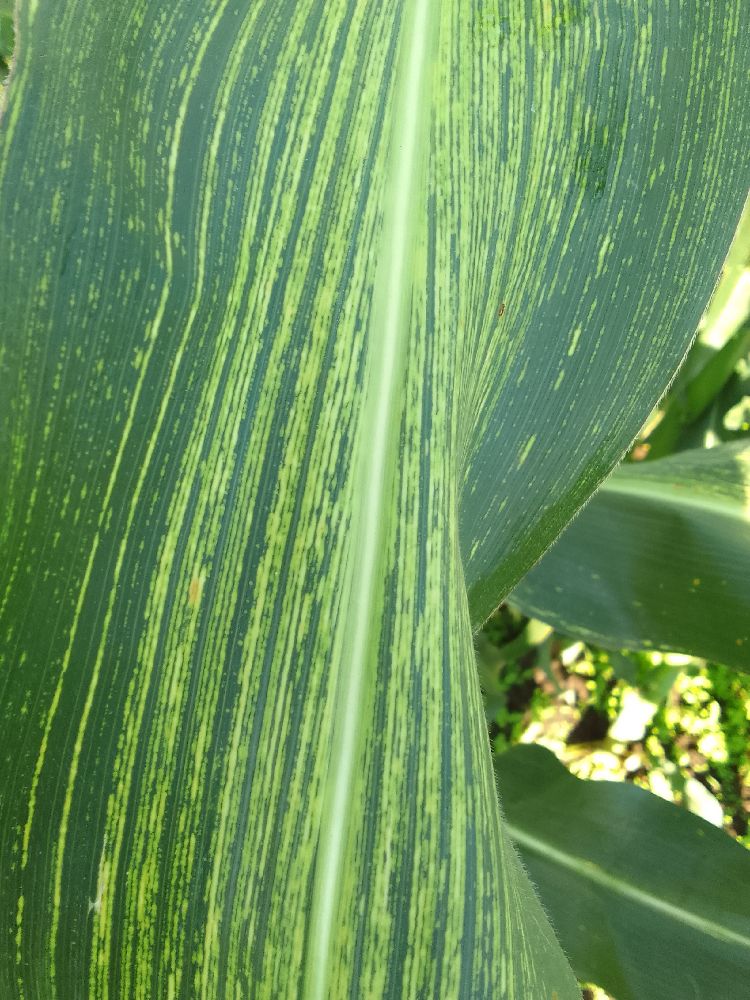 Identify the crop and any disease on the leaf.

maize, maize streak virus
